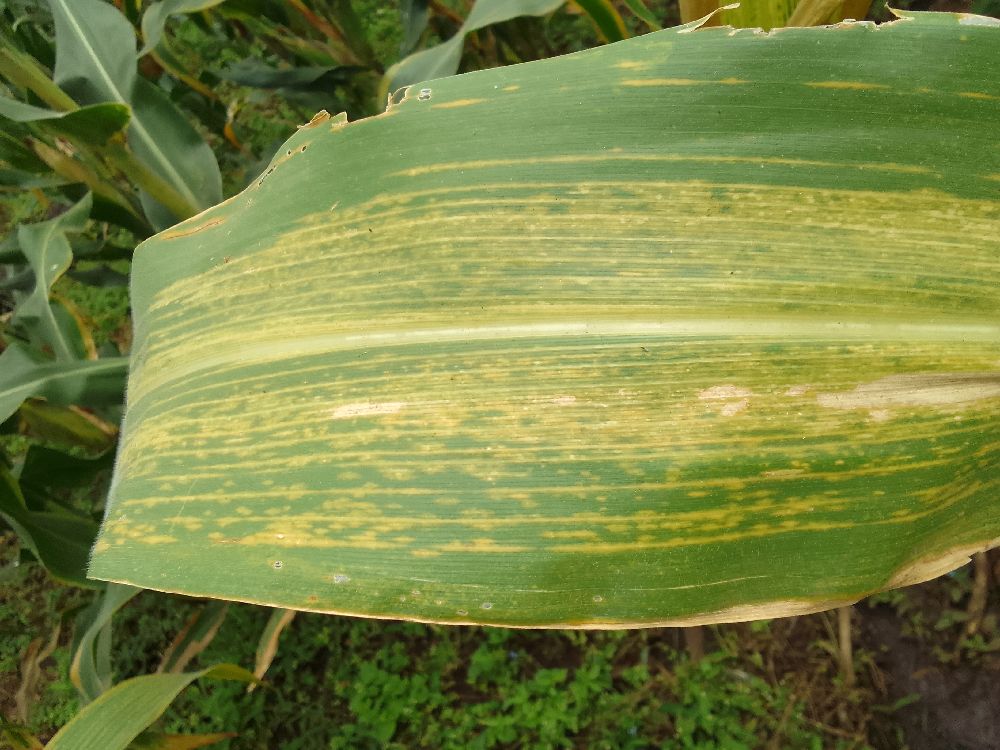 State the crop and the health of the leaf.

maize, maize lethal necrosis
